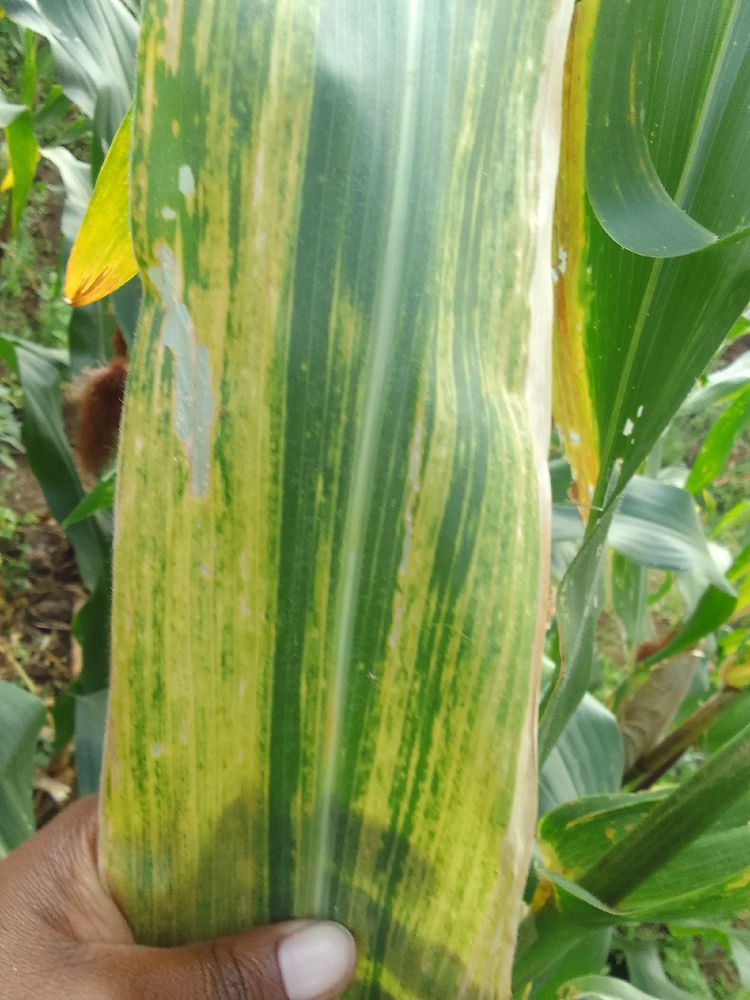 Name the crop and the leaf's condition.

maize, maize lethal necrosis
